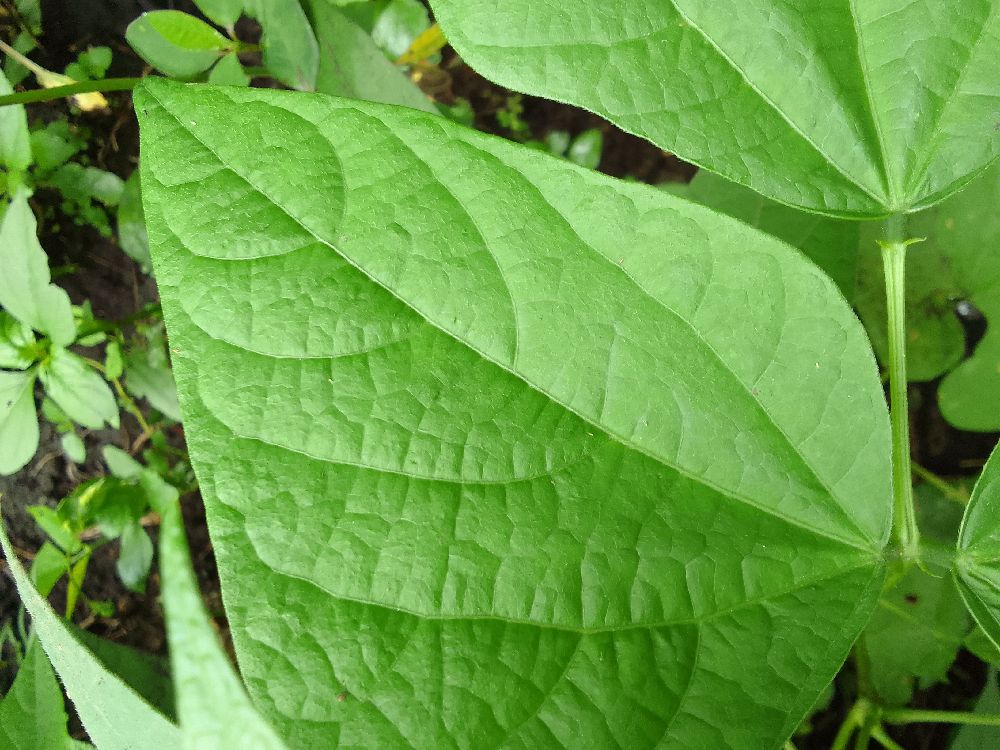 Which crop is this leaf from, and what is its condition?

common bean, healthy
